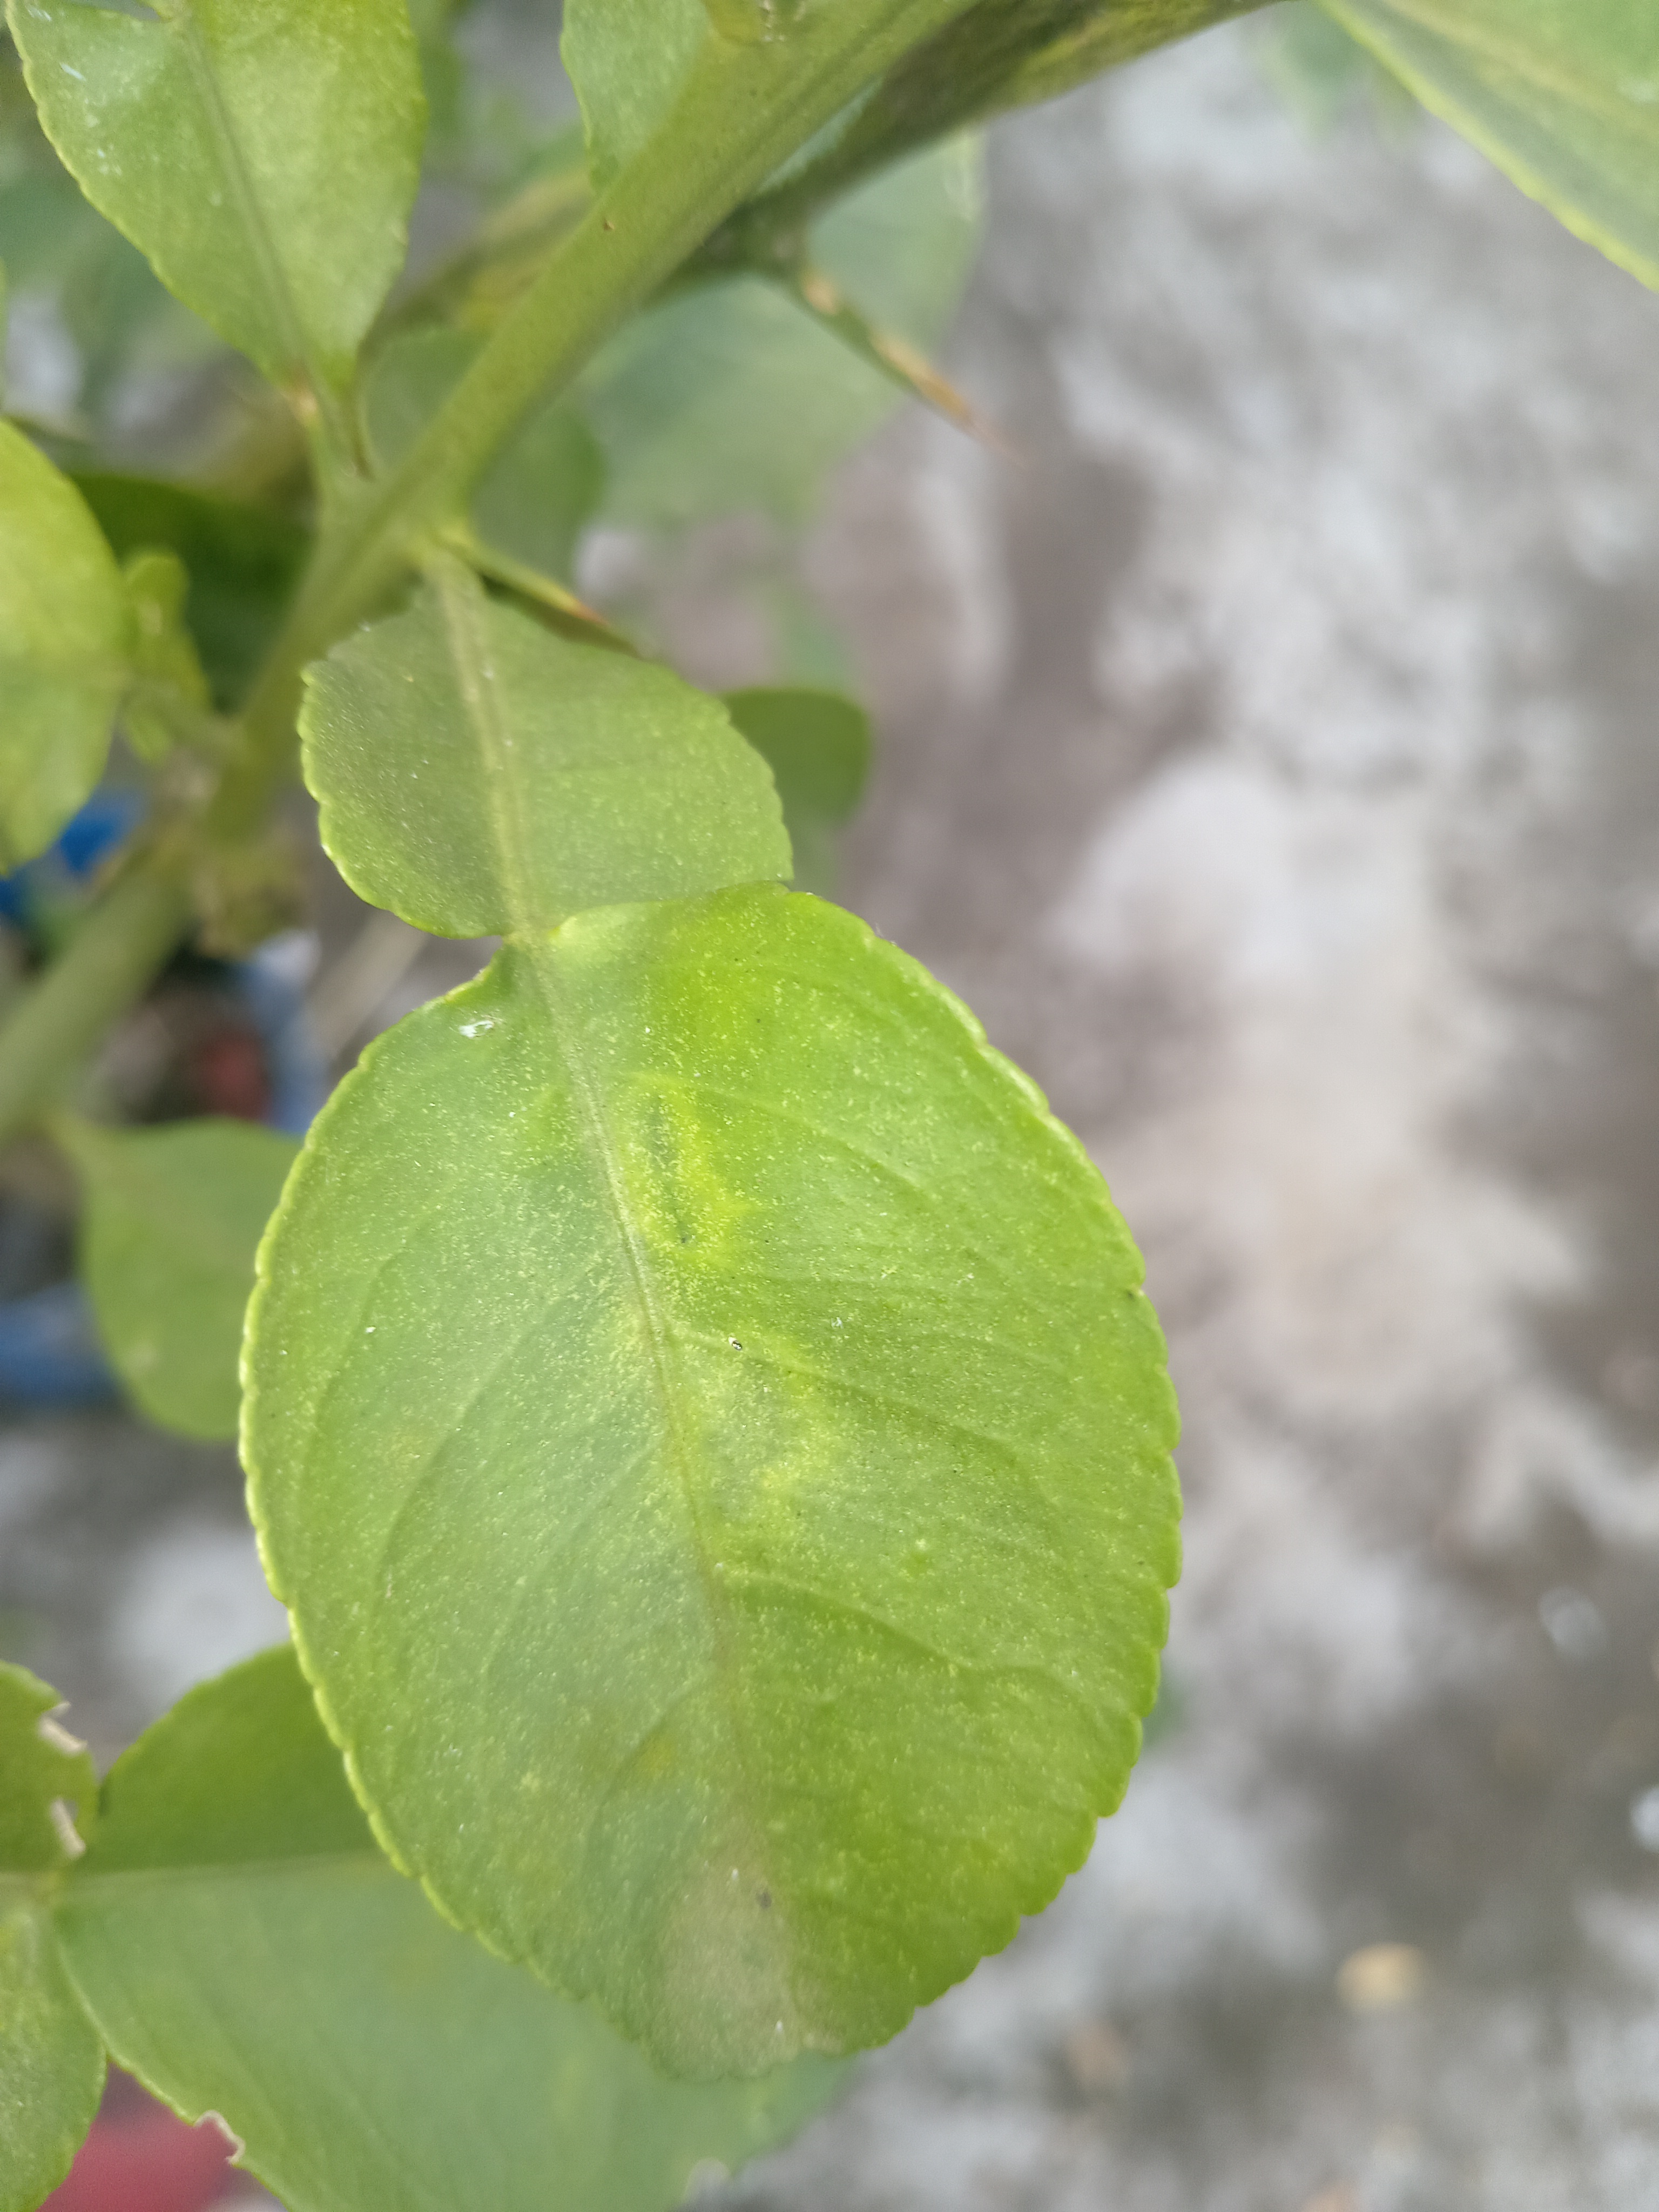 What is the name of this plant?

lemon
